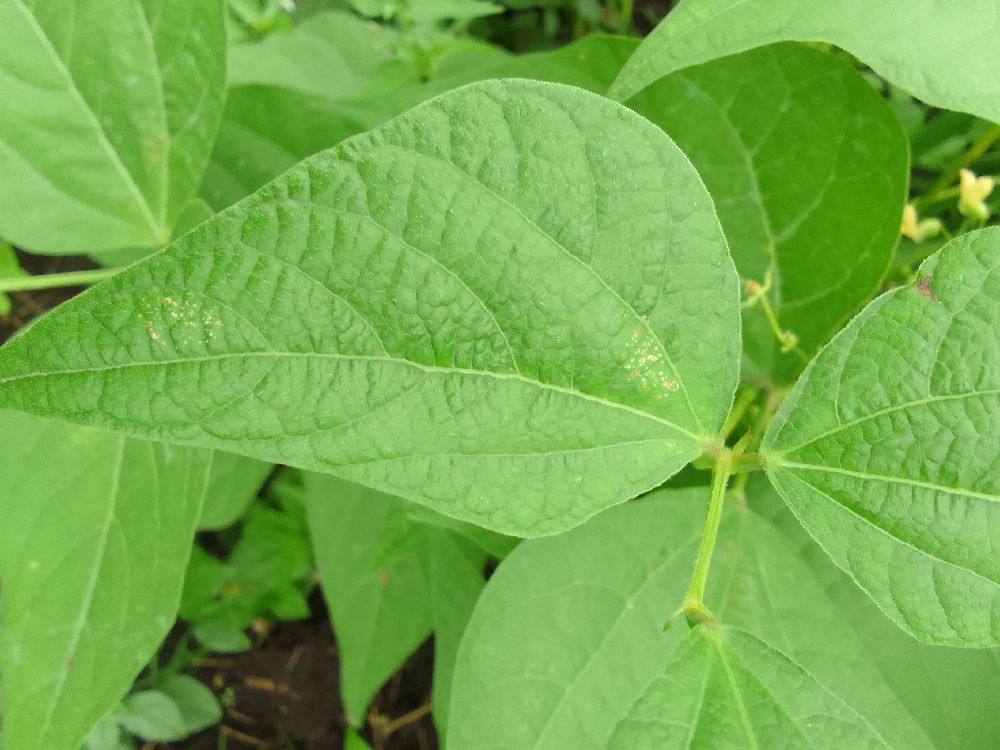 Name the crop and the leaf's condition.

common bean, healthy
